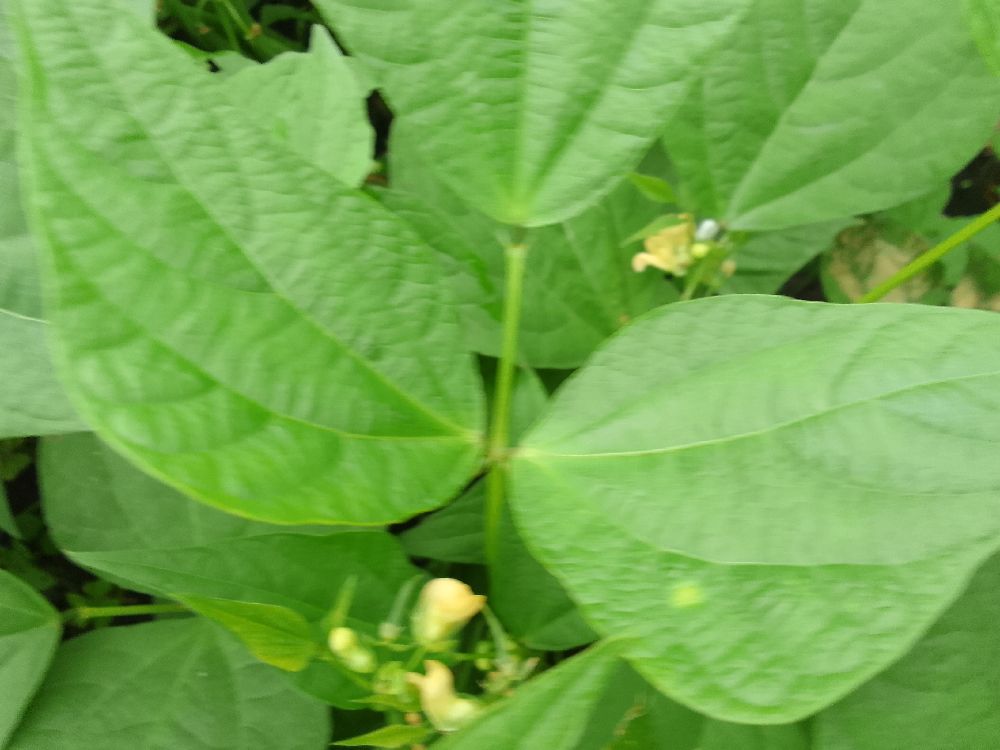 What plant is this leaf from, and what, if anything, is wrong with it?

common bean, healthy
